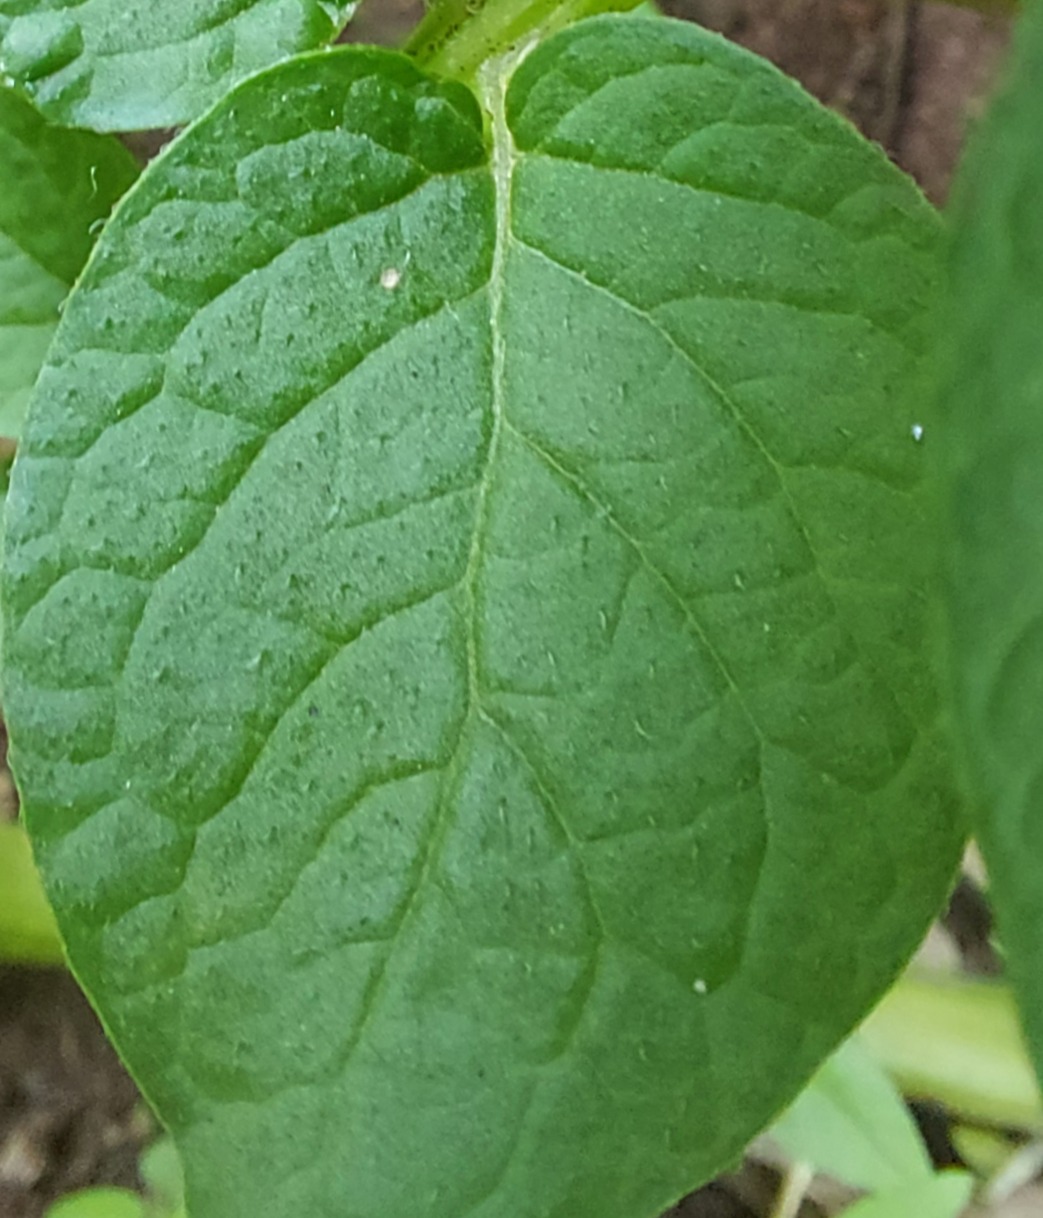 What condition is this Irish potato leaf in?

healthy
